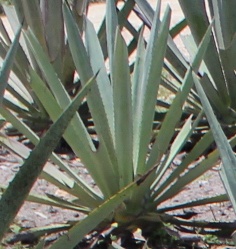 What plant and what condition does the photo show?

agave, small
